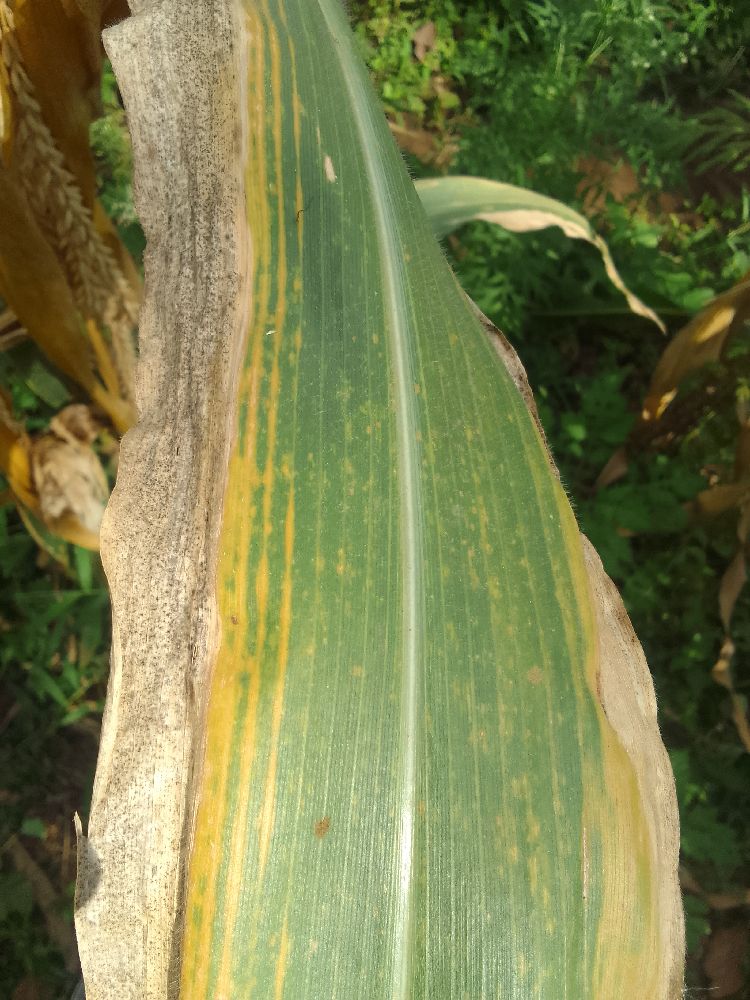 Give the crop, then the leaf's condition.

maize, maize lethal necrosis
